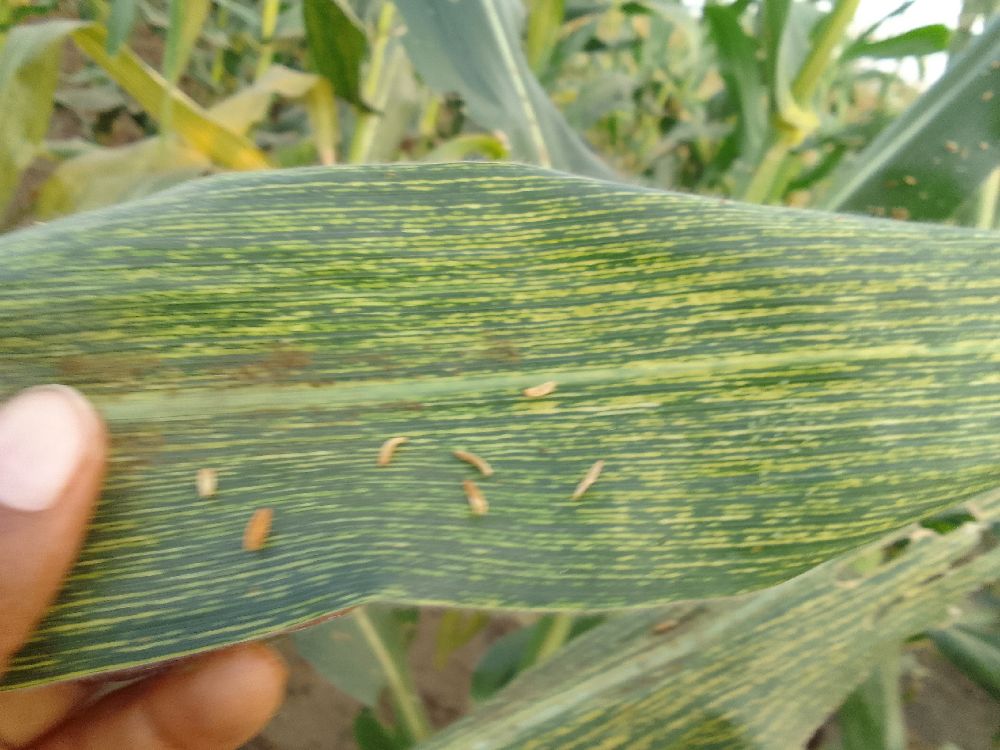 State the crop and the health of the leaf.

maize, maize streak virus
